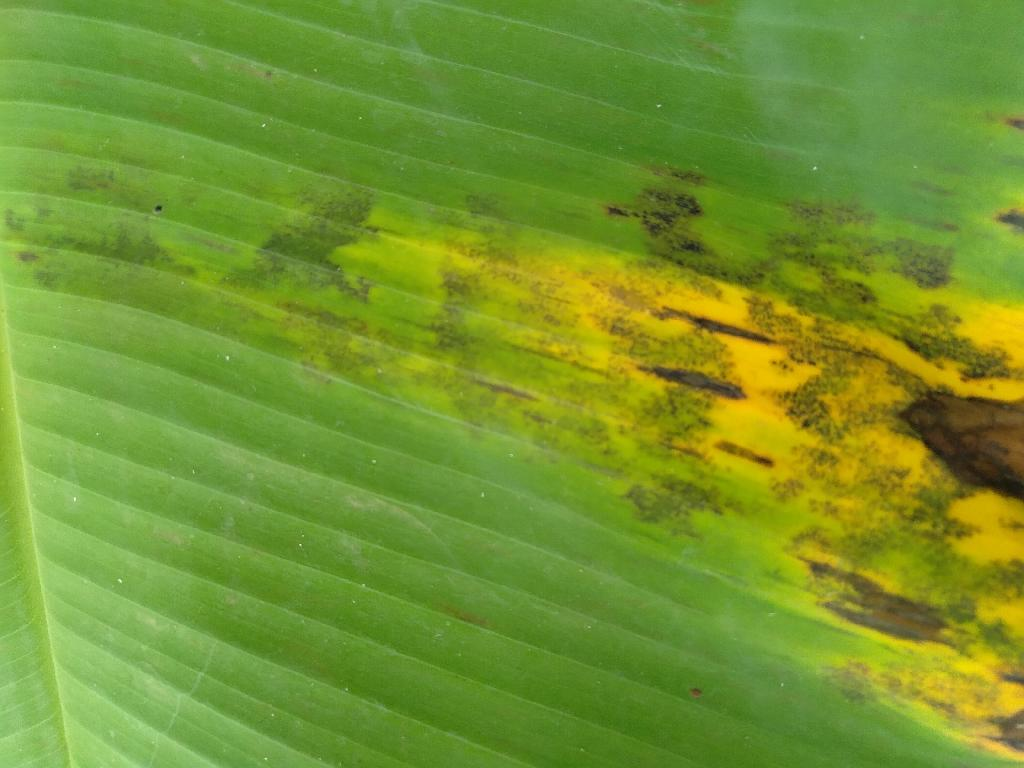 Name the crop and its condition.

banana, black sigatoka
